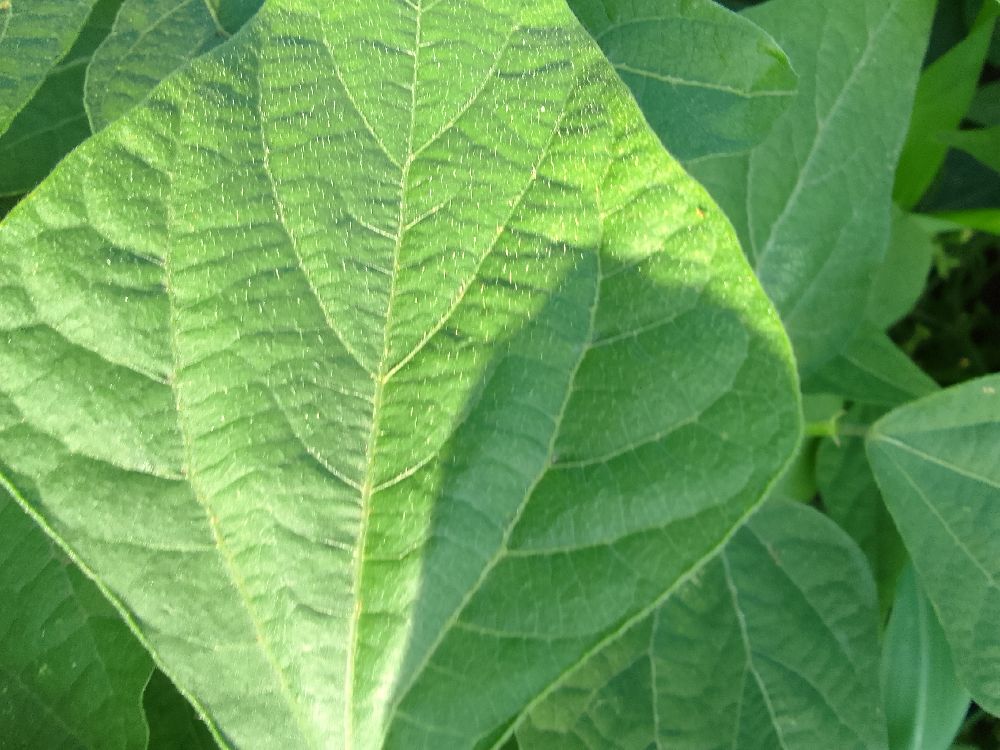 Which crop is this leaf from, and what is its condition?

common bean, healthy
